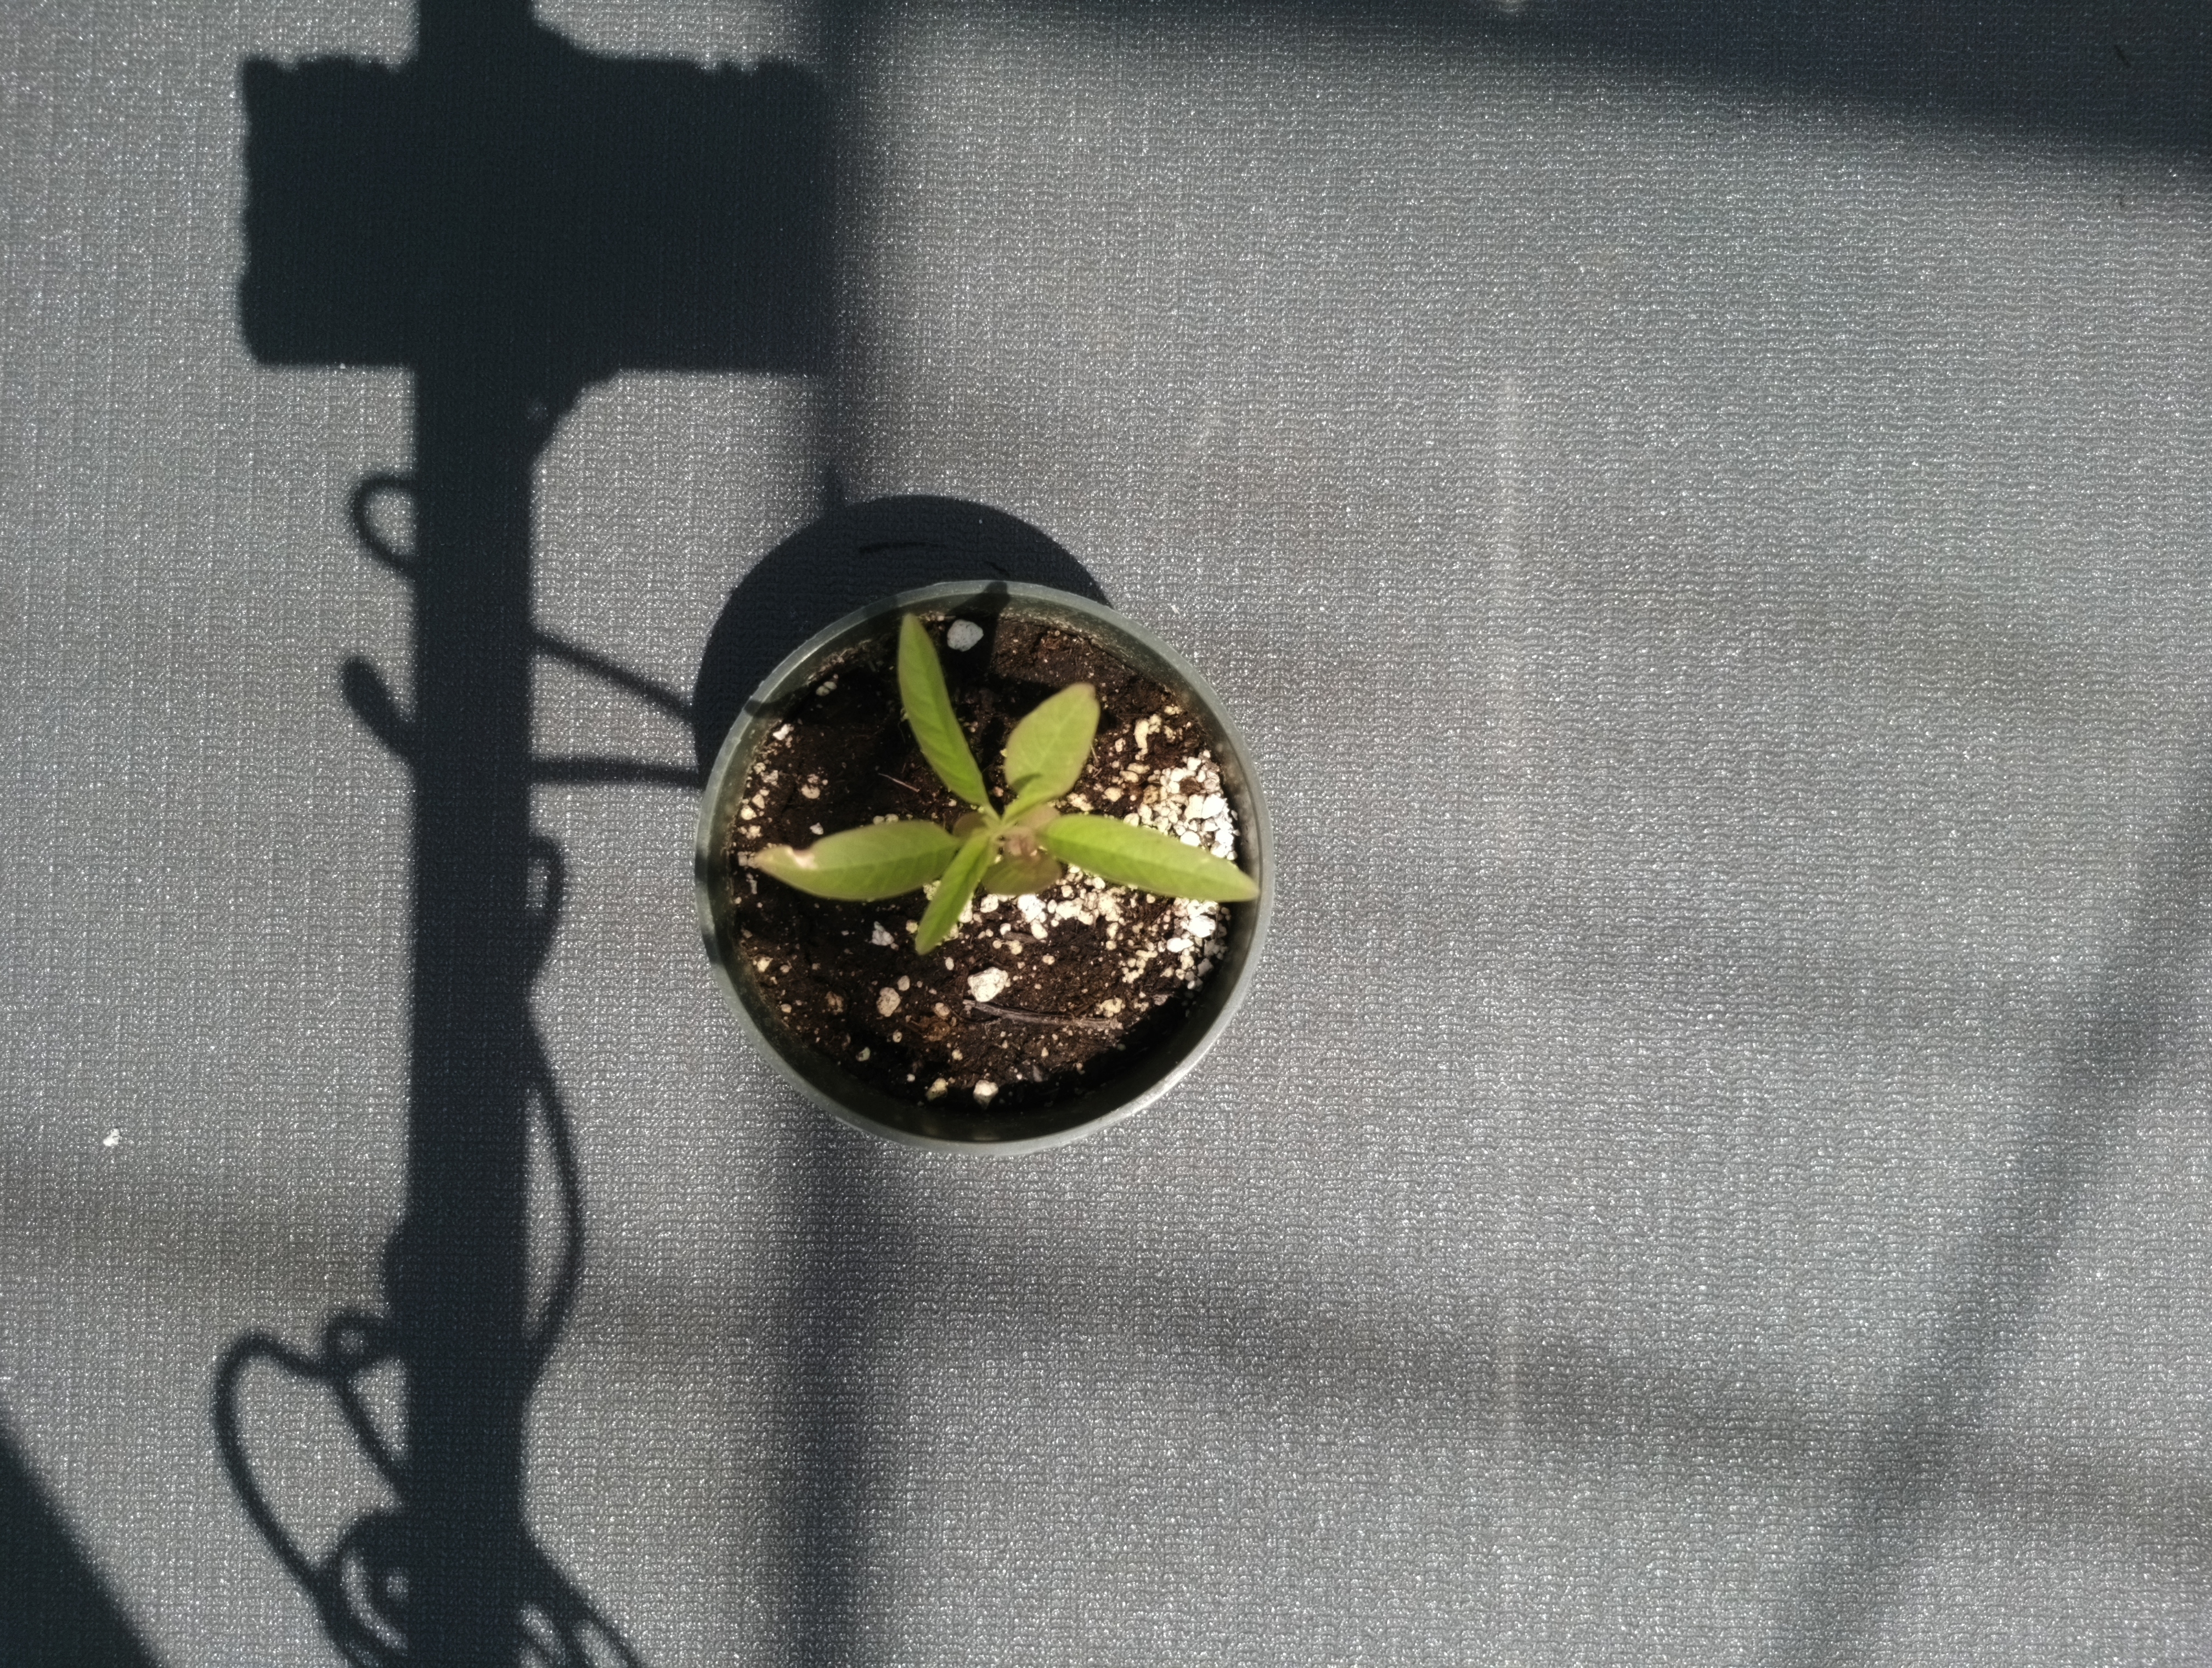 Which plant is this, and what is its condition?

waterhemp, chlorosis only
